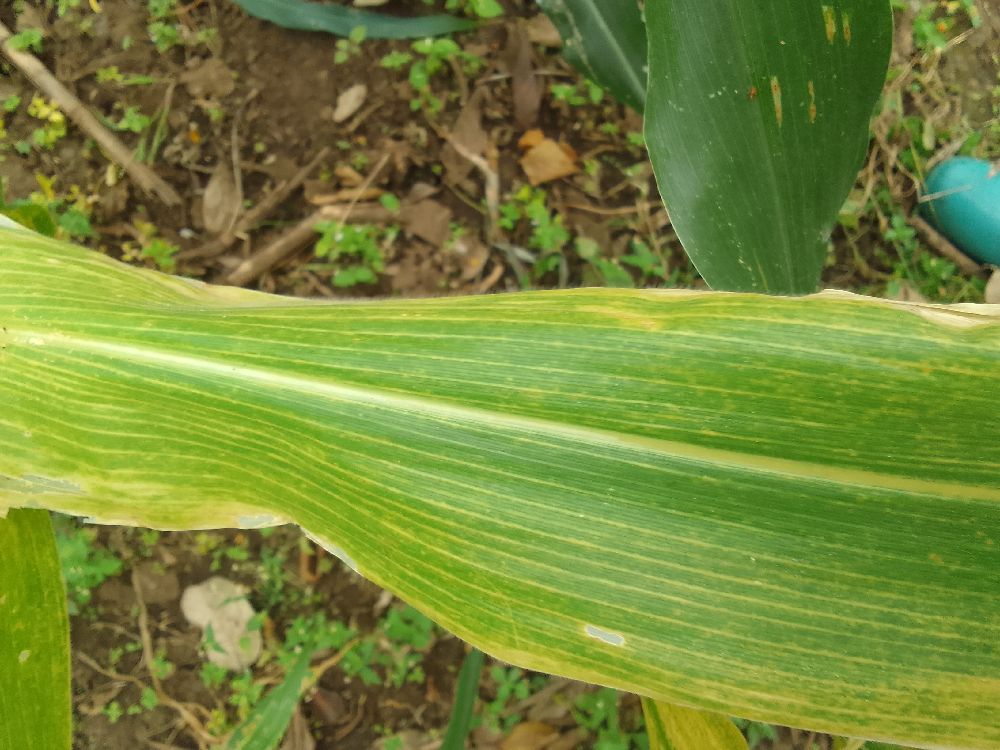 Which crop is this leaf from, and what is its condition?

maize, maize lethal necrosis
